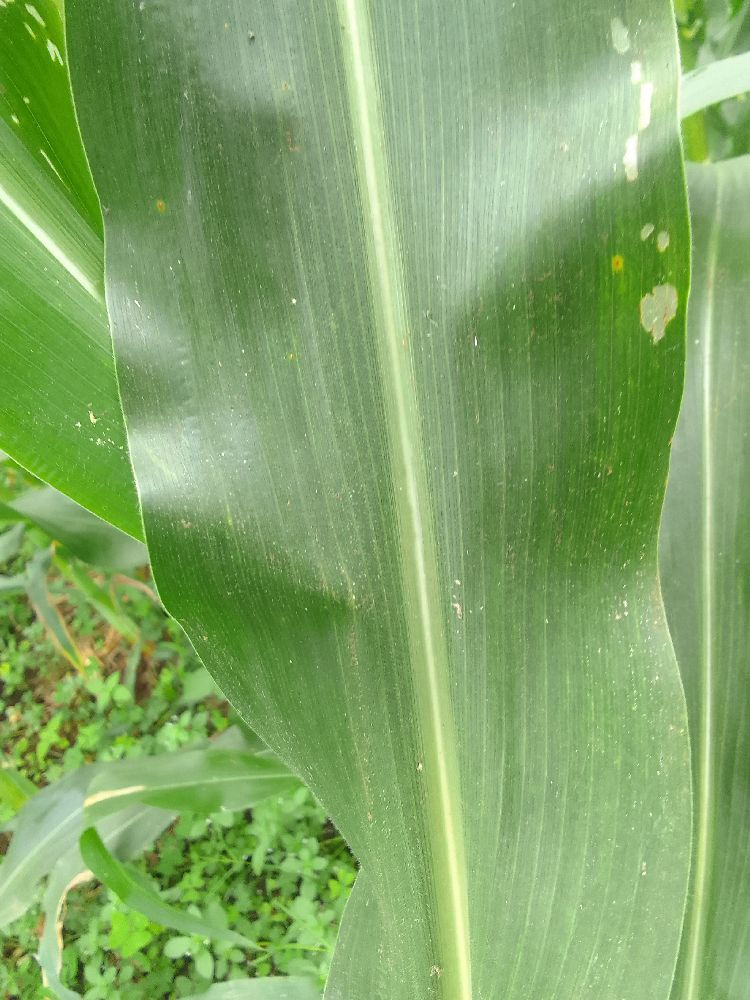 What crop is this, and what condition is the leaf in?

maize, healthy
